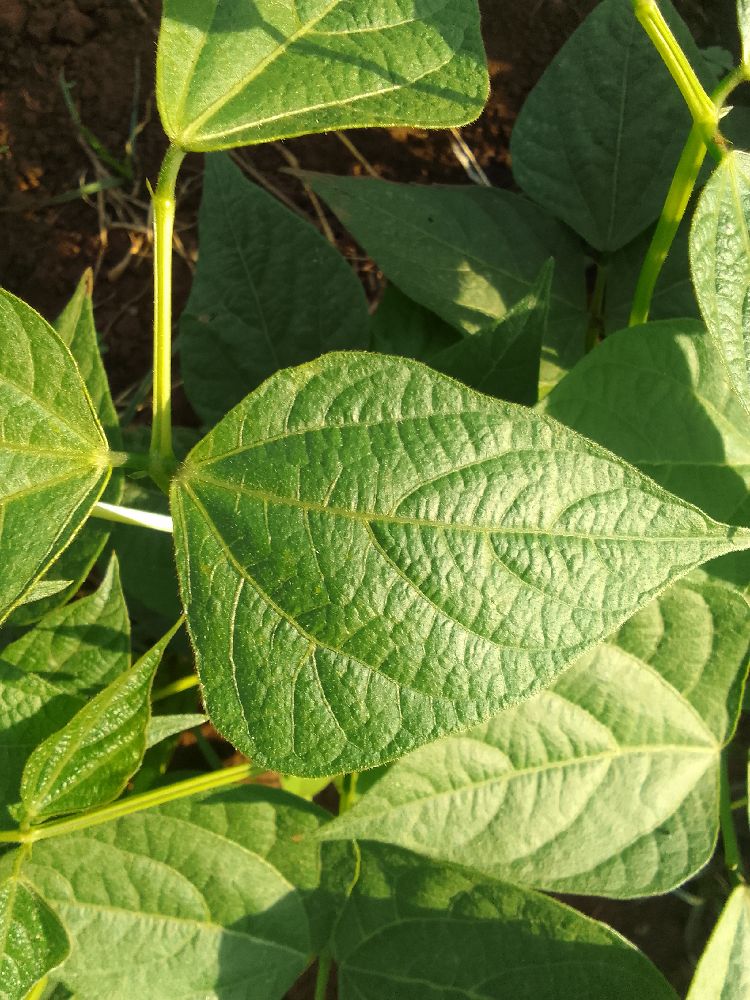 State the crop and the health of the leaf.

common bean, healthy
